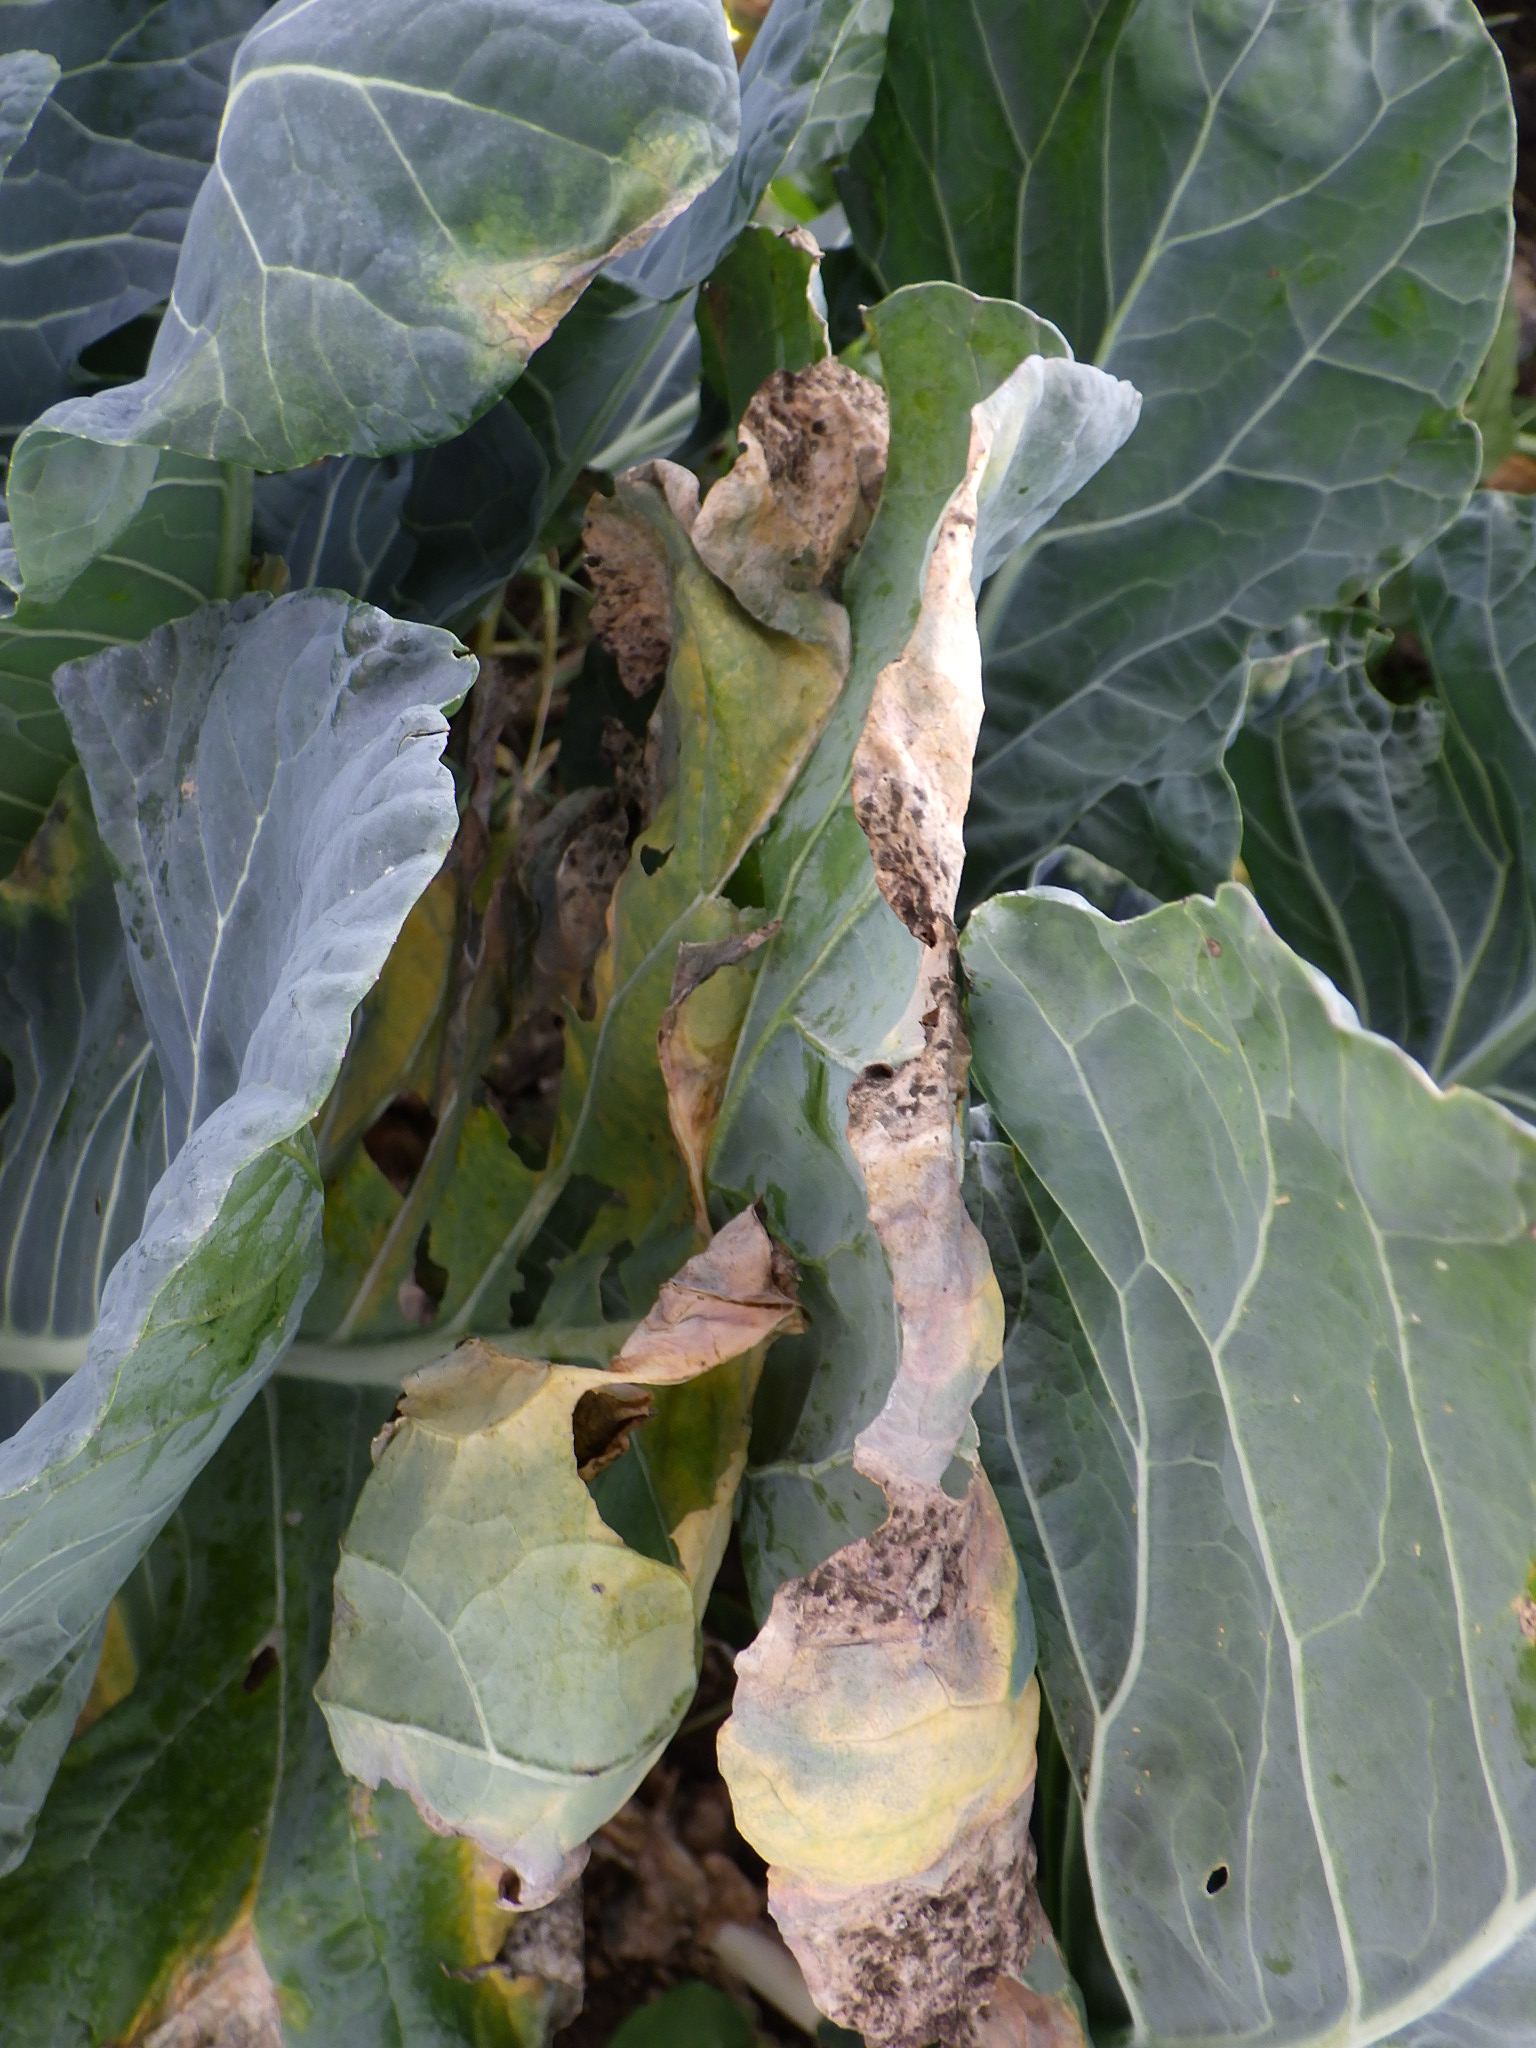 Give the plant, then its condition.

broccoli, downy mildew
